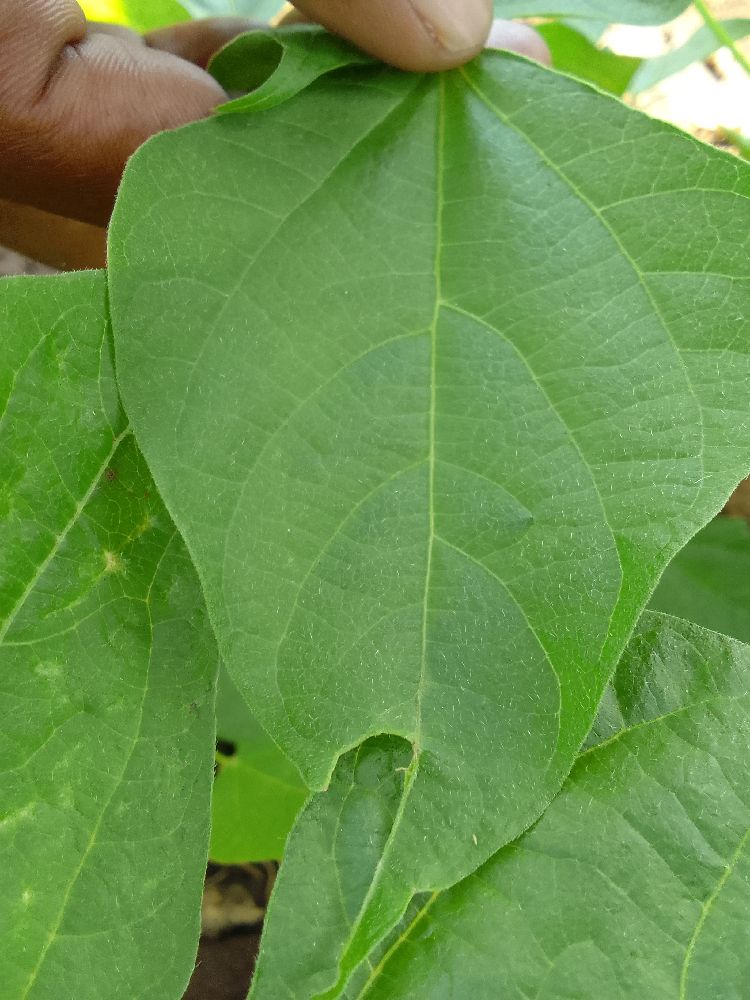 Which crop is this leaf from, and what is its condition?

common bean, healthy
